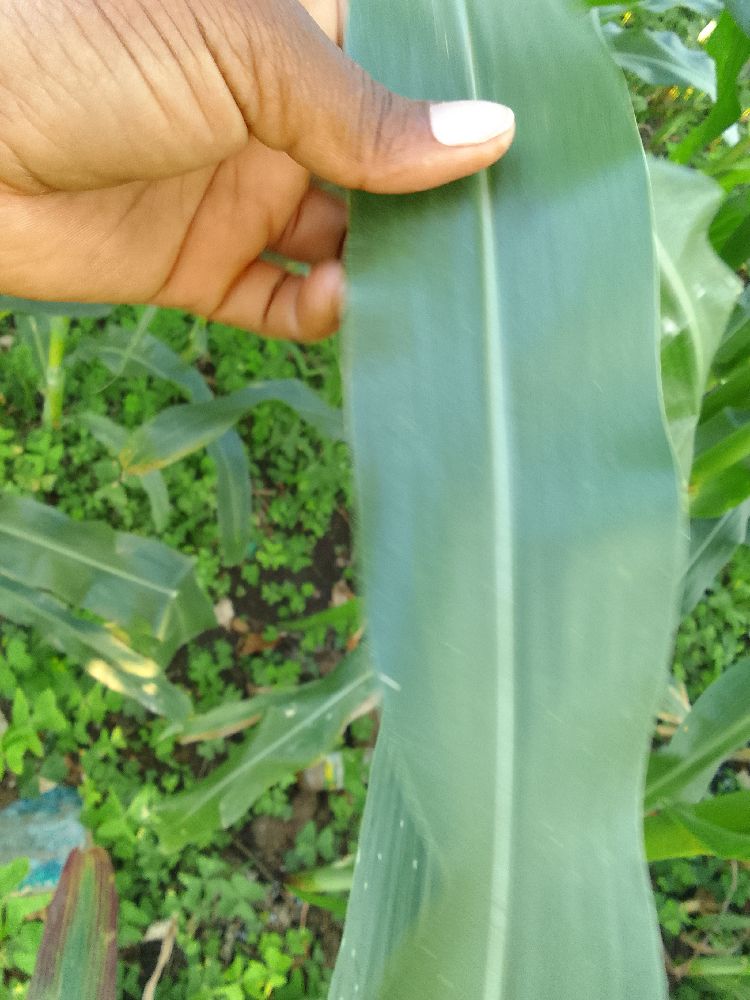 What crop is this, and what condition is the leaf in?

maize, healthy
